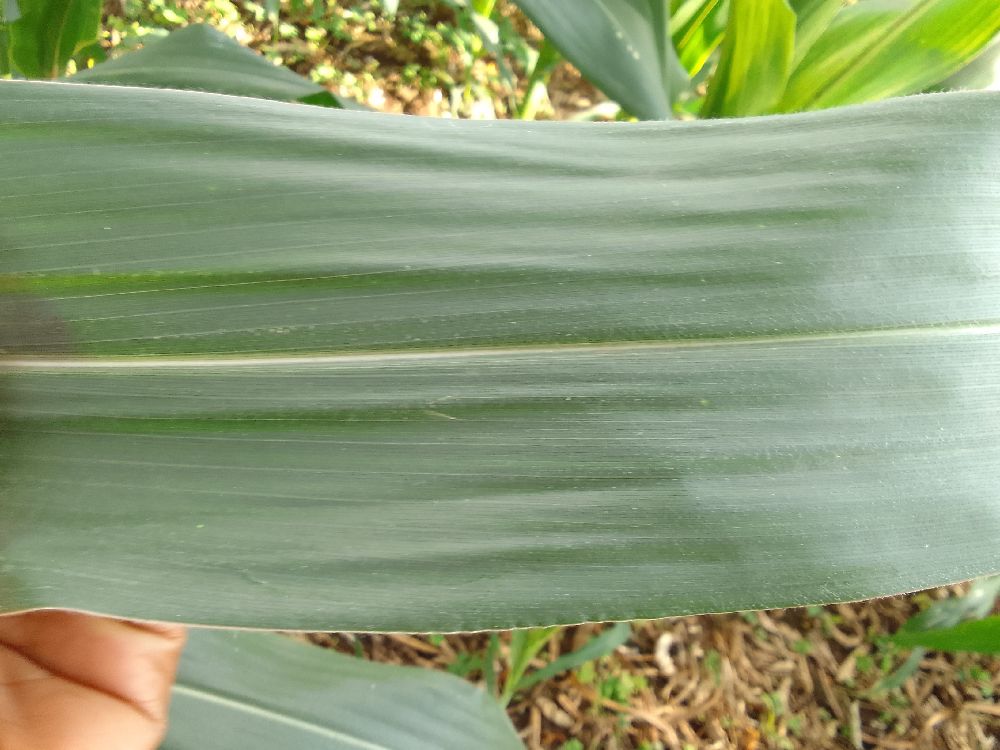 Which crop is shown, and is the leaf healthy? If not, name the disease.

maize, healthy
